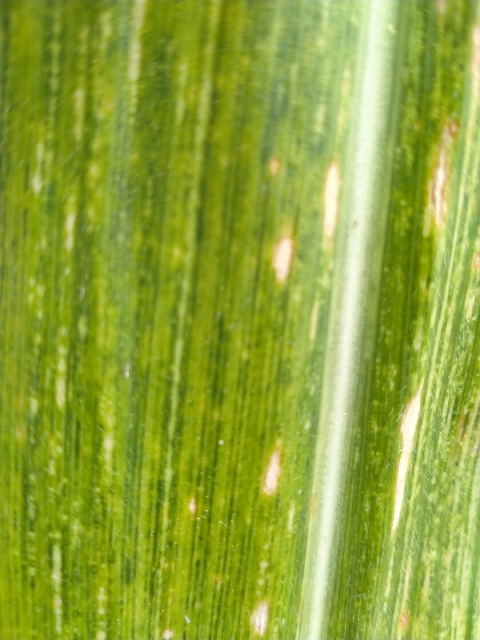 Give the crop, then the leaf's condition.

maize, maize lethal necrosis
